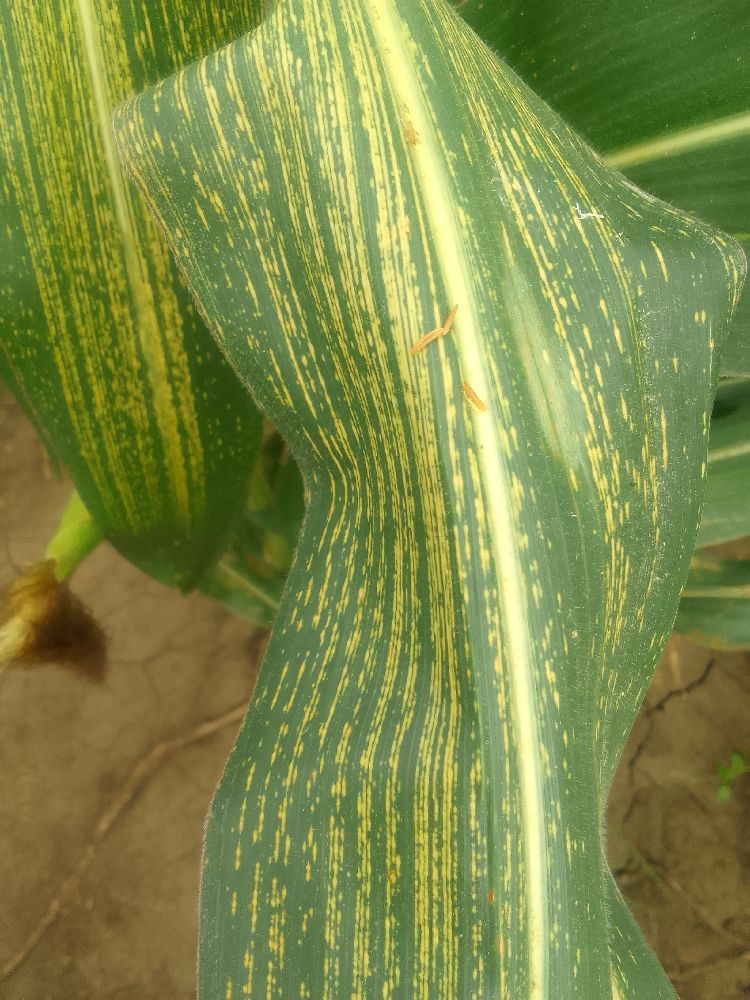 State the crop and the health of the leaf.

maize, maize streak virus
